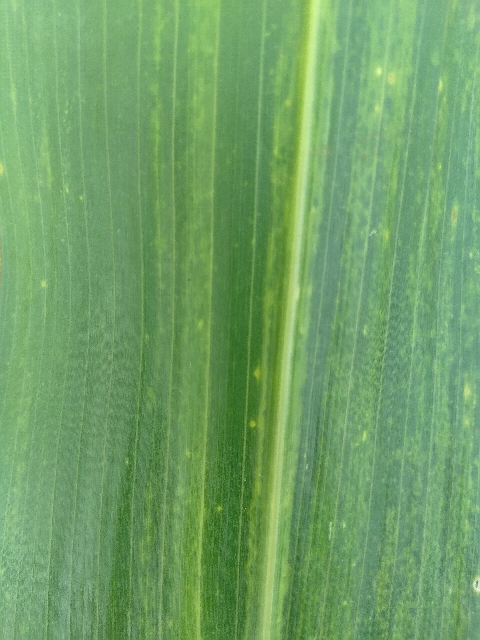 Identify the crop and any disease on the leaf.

maize, maize lethal necrosis
